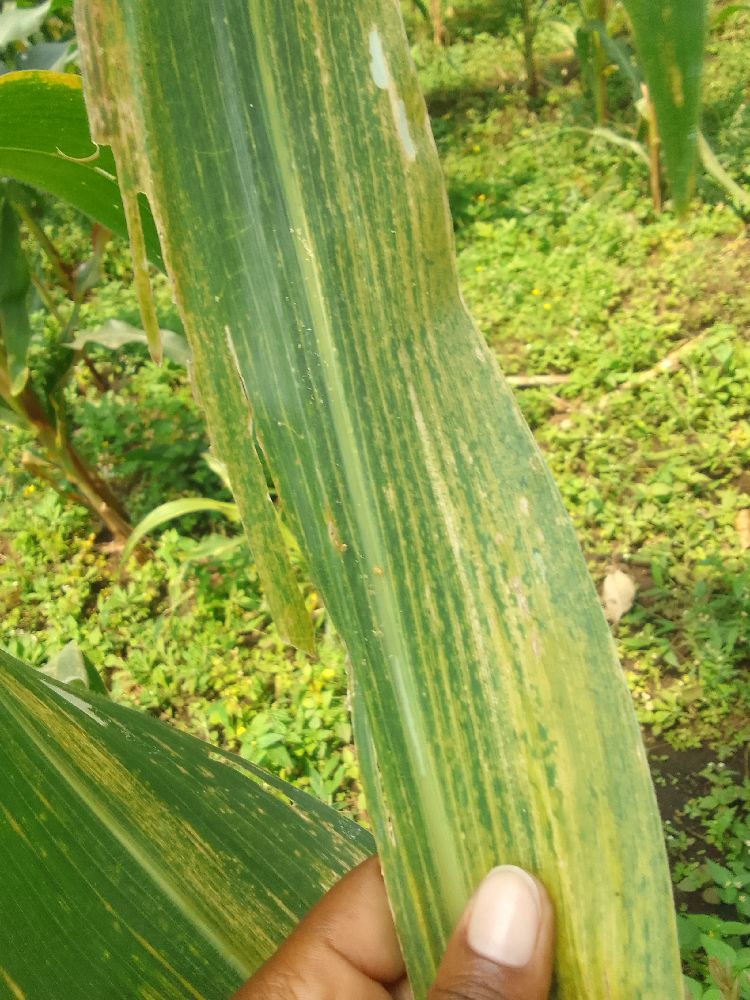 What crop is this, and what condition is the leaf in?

maize, maize lethal necrosis
